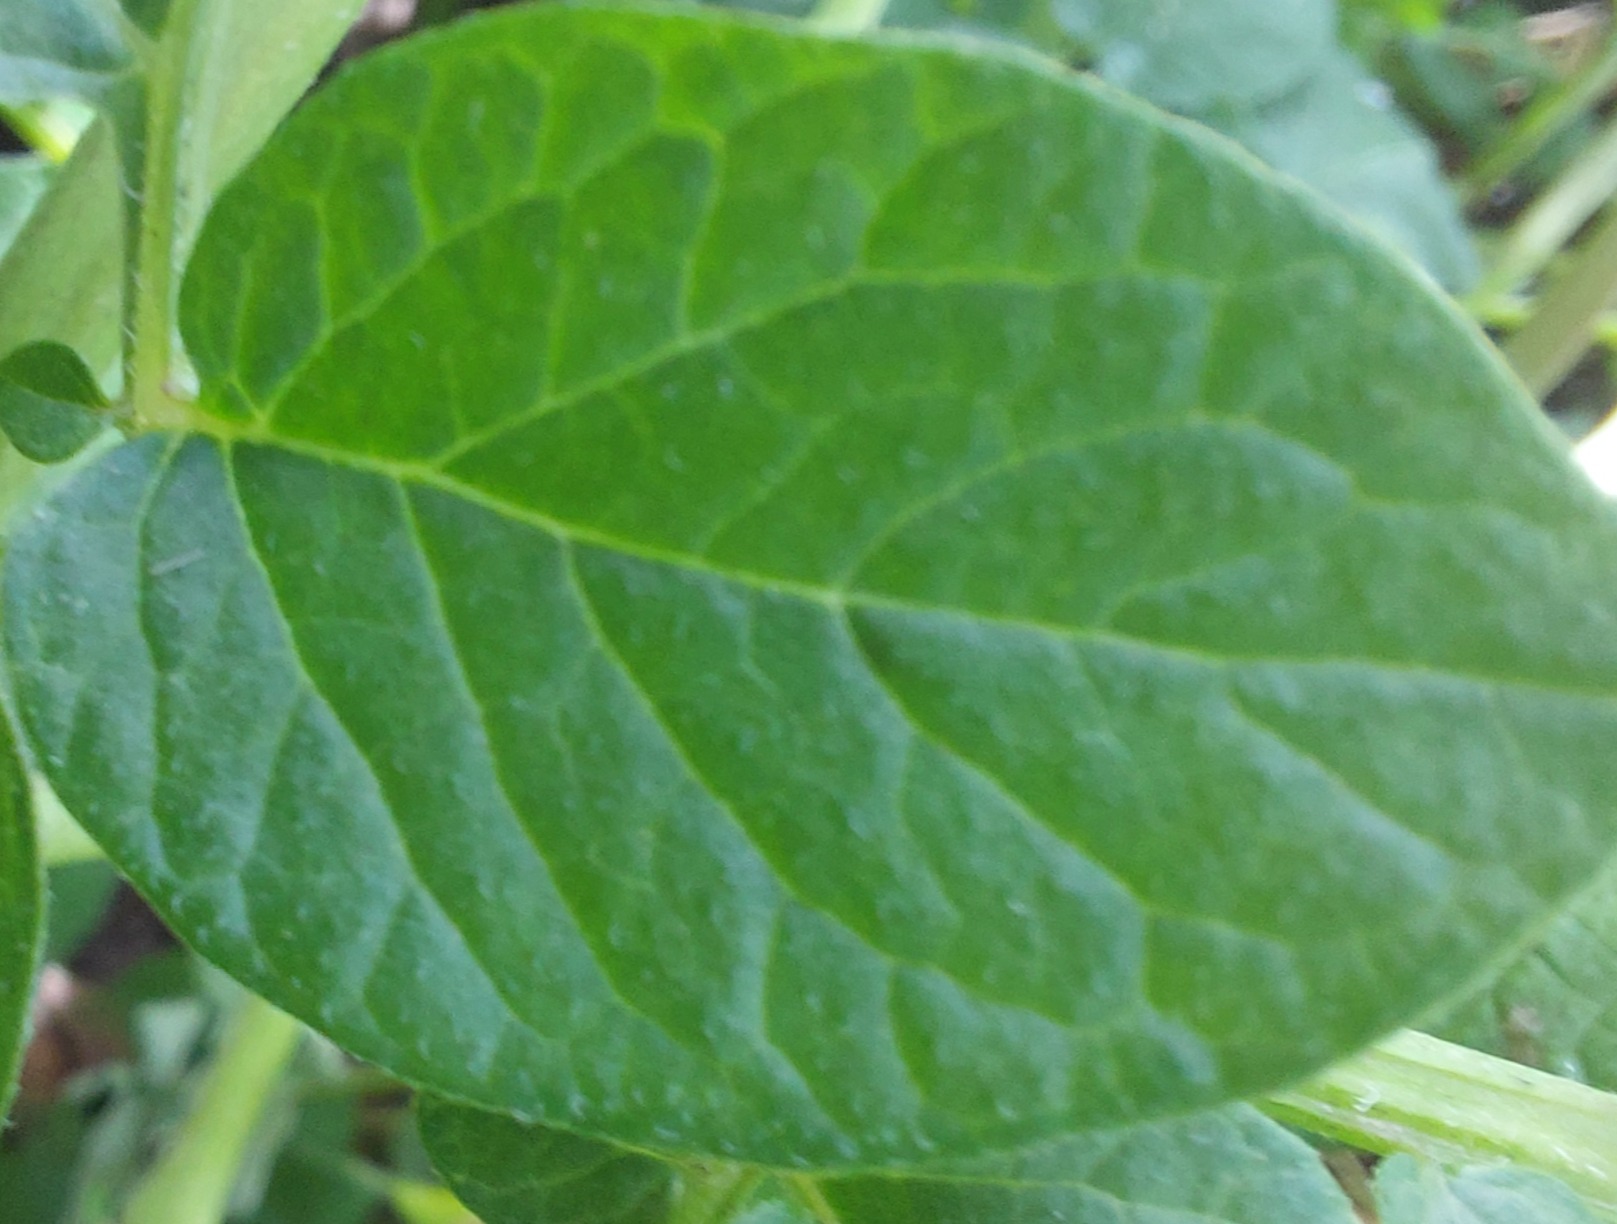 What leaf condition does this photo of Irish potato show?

healthy
